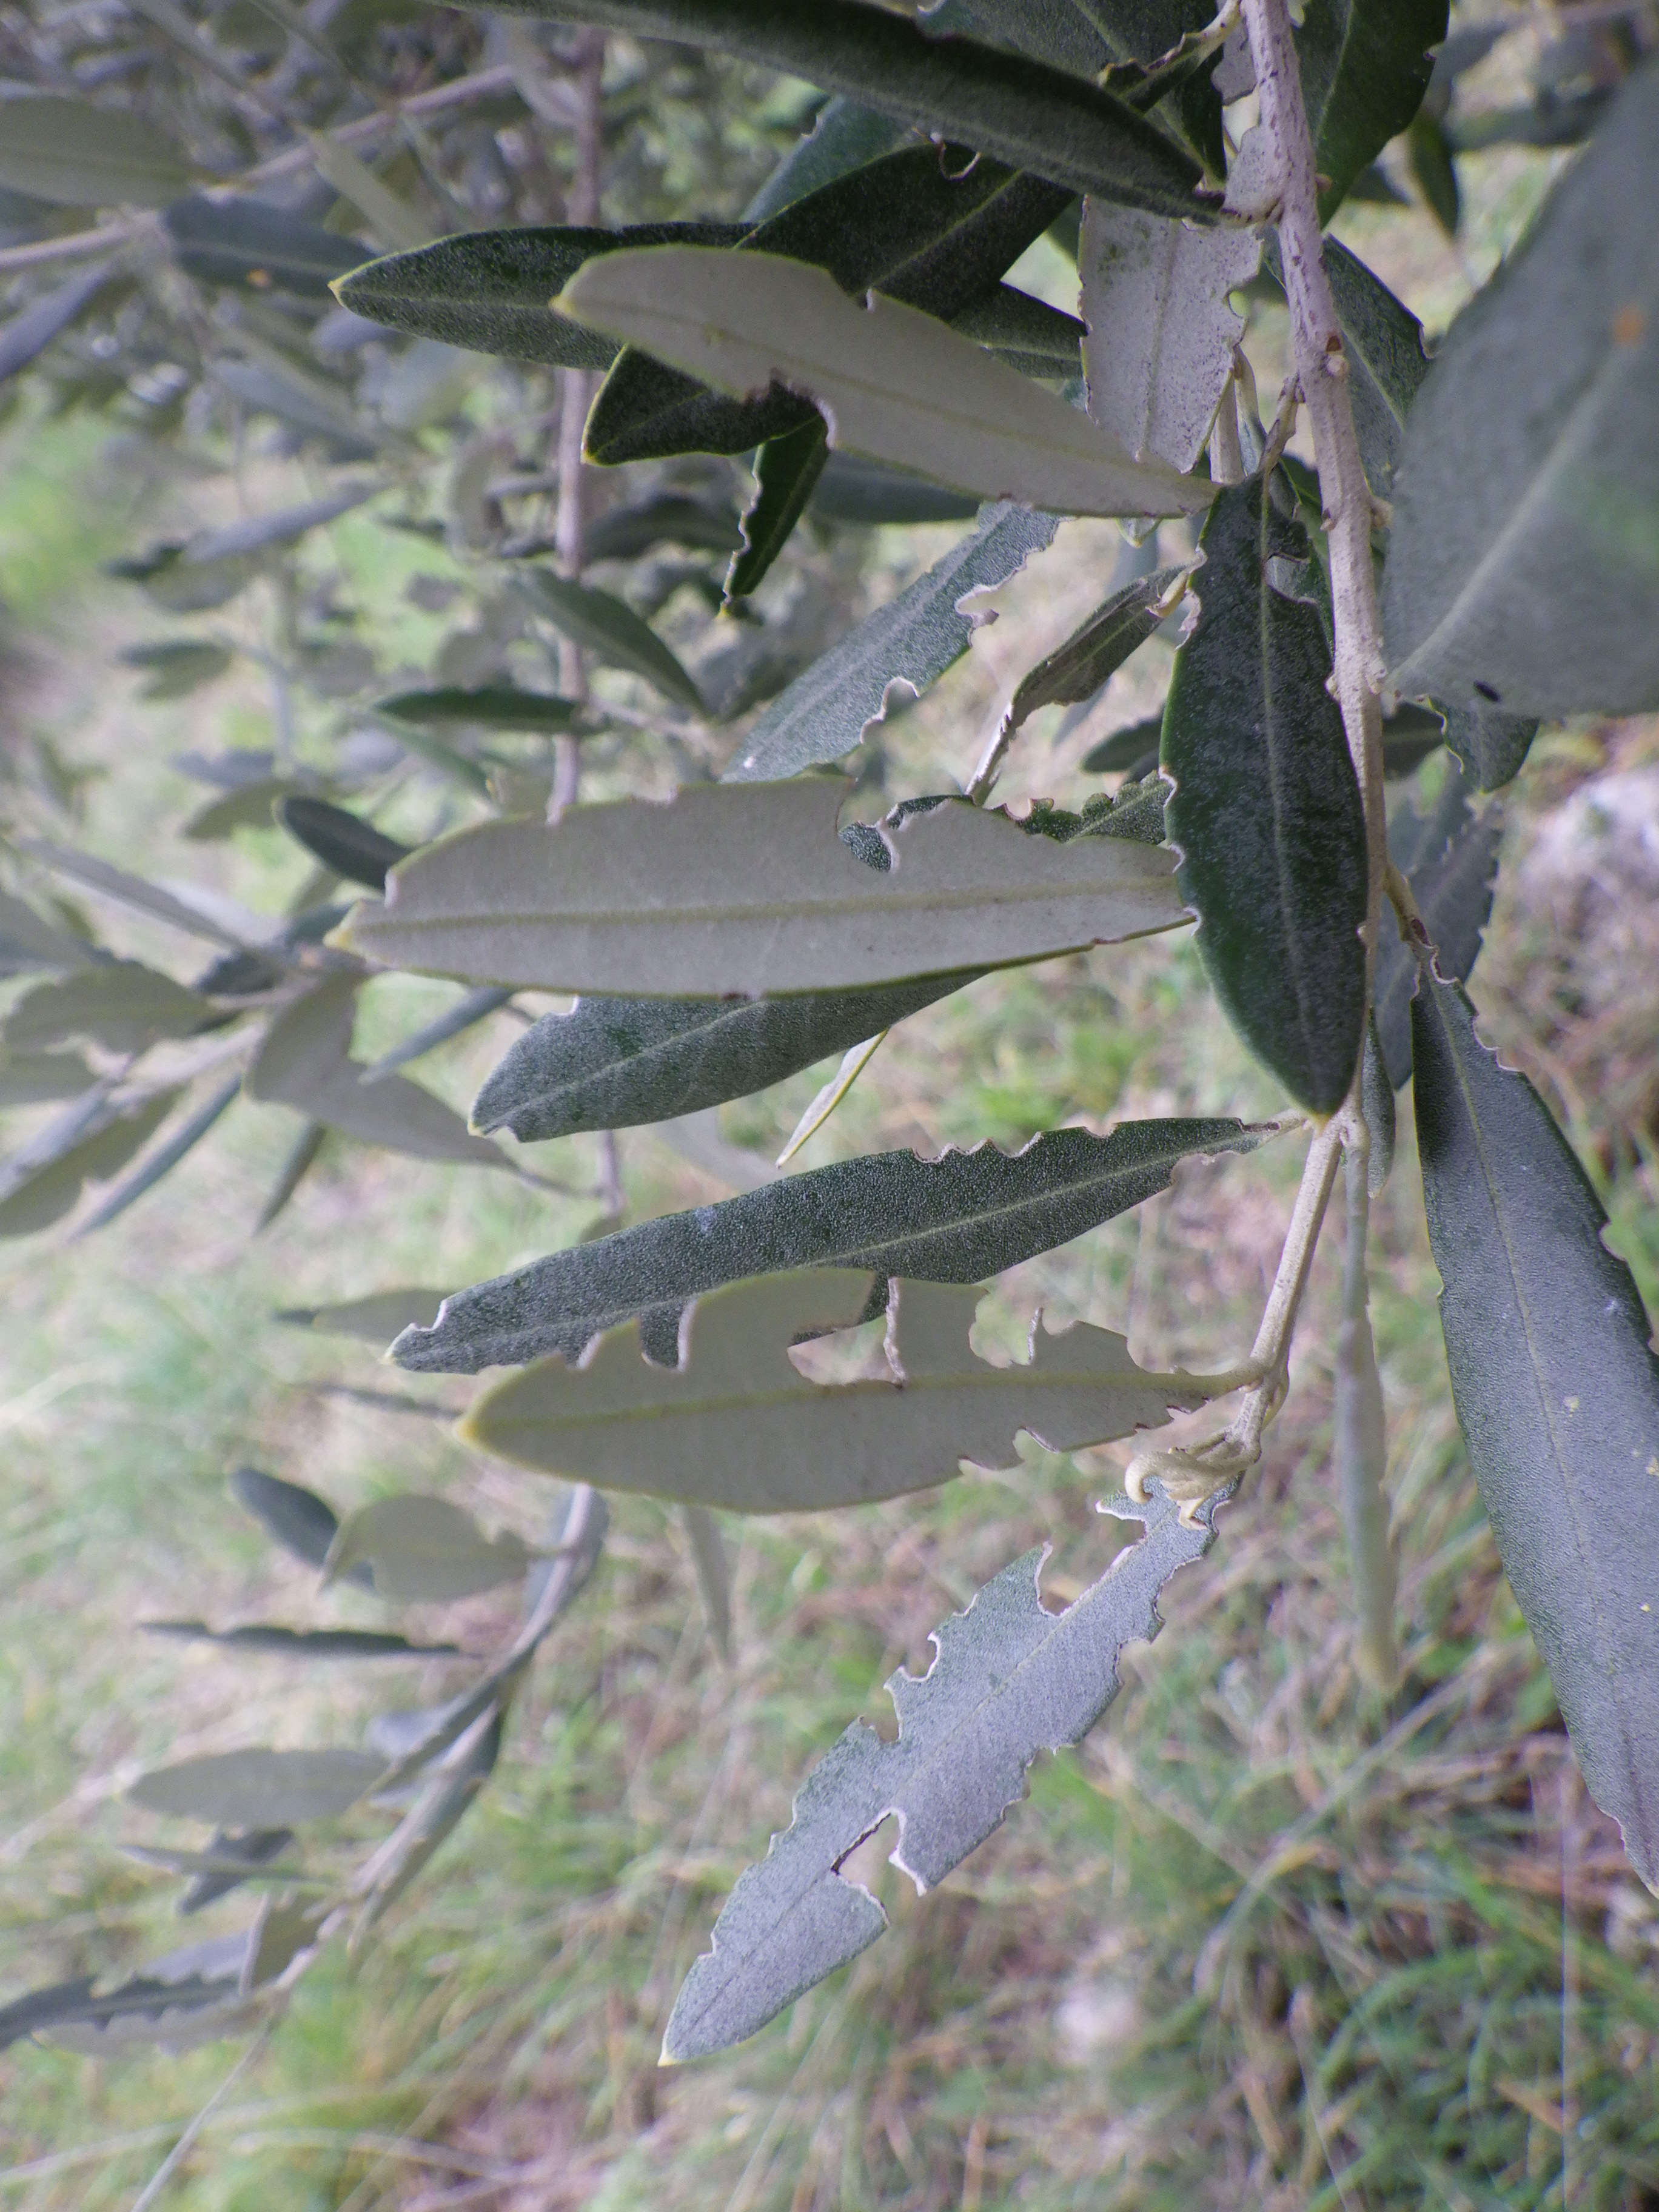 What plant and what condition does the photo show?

olive, weevil
